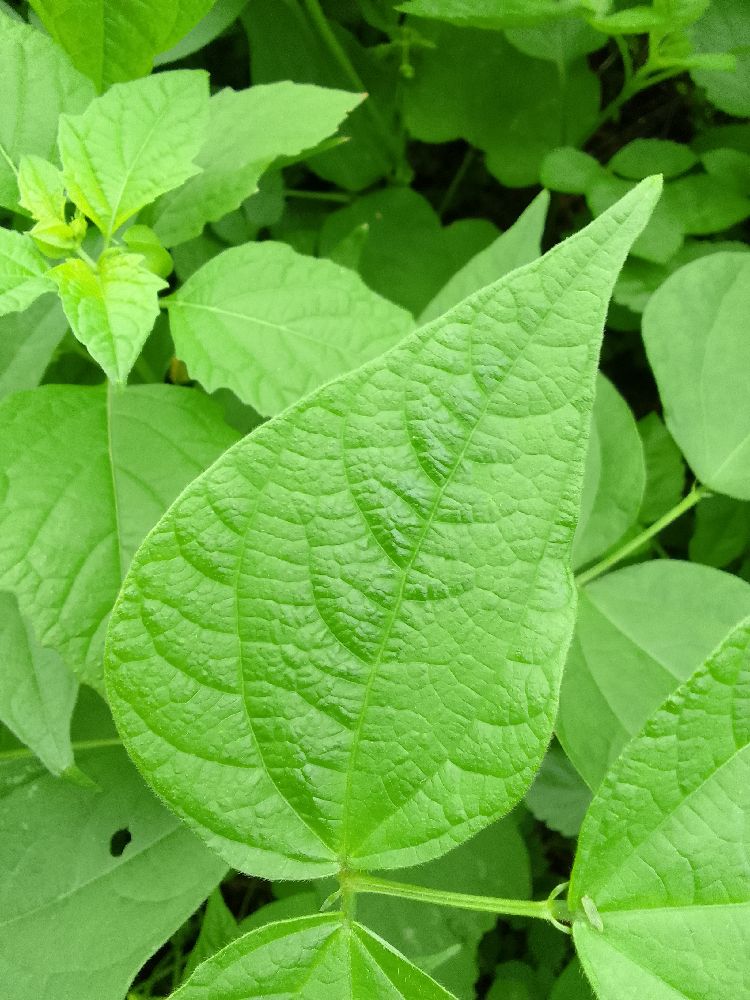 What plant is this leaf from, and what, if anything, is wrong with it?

common bean, healthy
